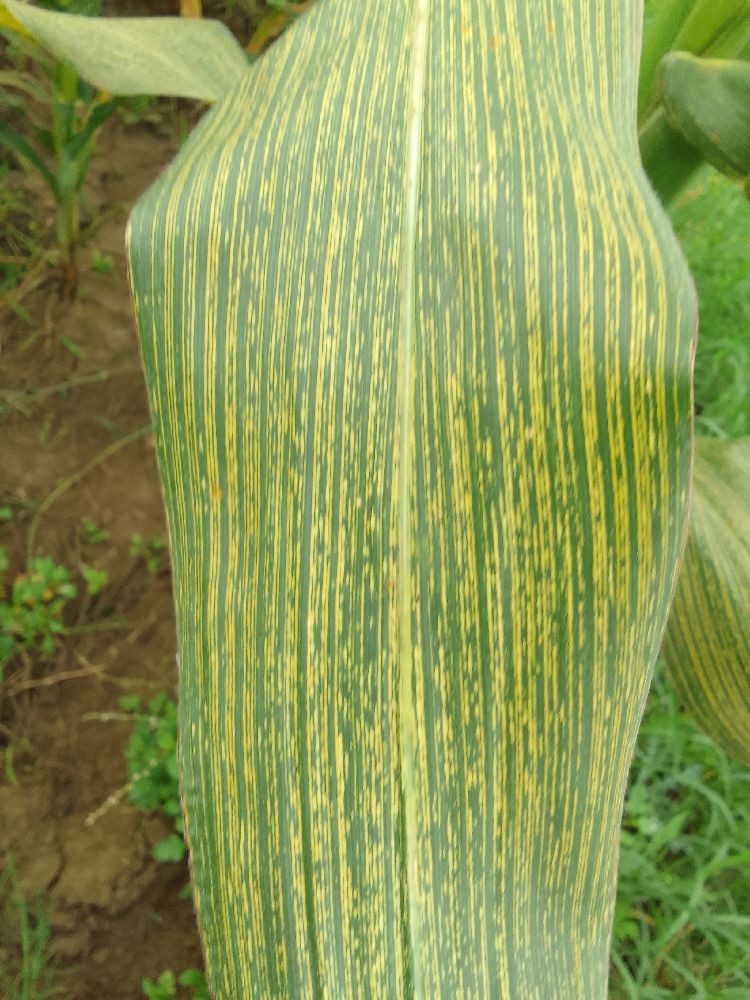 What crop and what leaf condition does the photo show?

maize, maize streak virus
